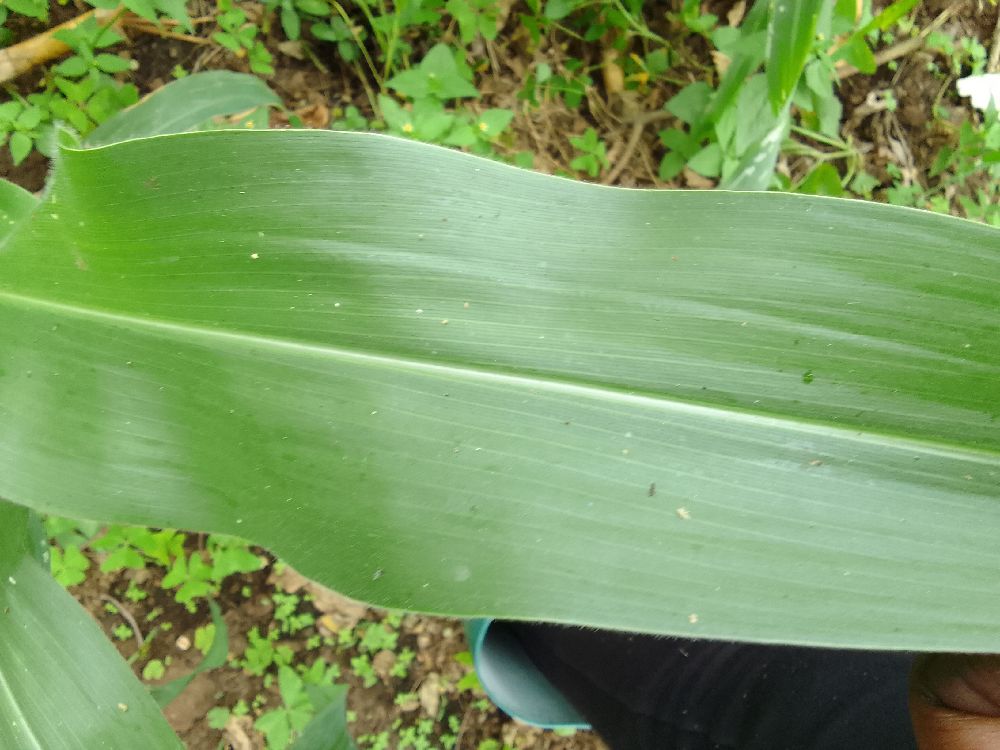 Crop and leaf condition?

maize, healthy
